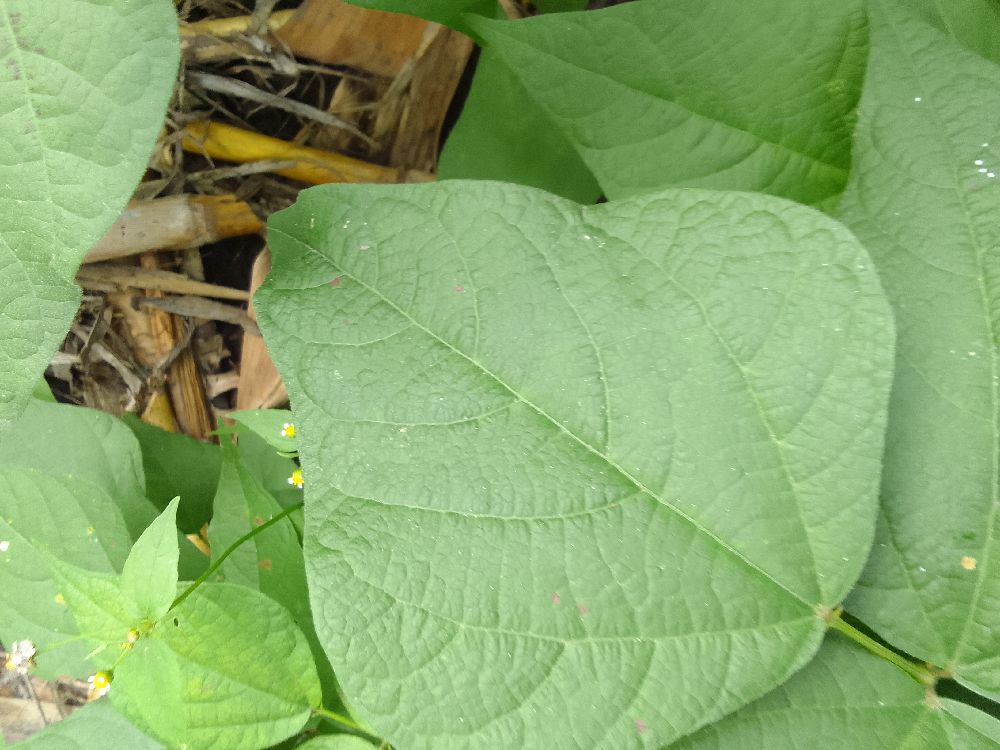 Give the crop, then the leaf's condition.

common bean, healthy
